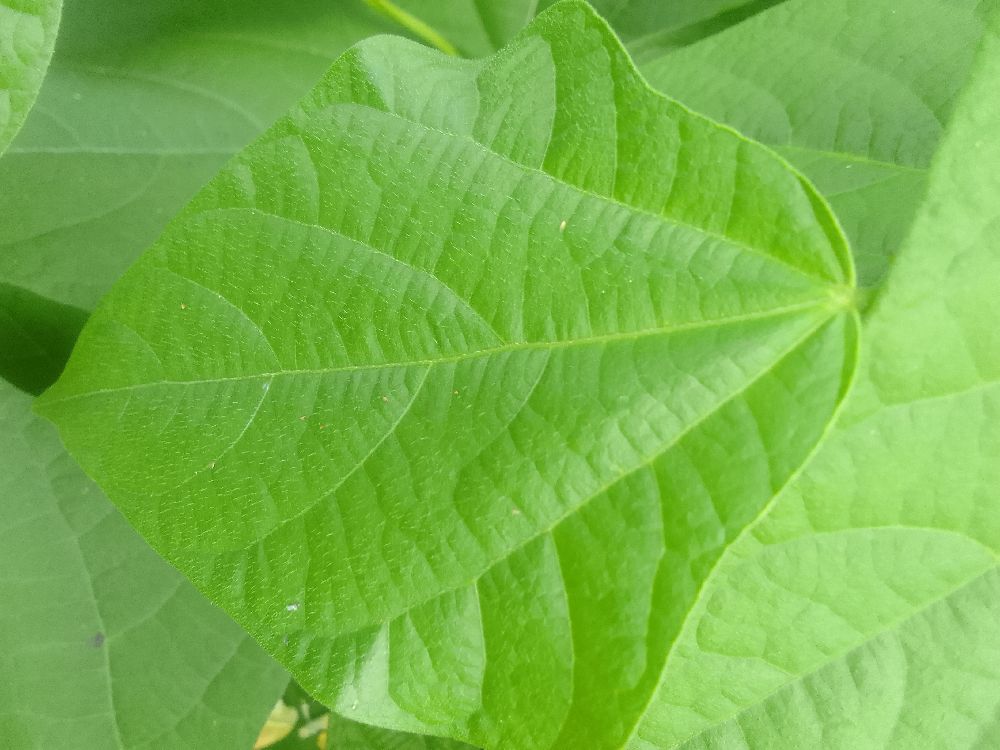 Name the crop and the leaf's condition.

common bean, healthy
